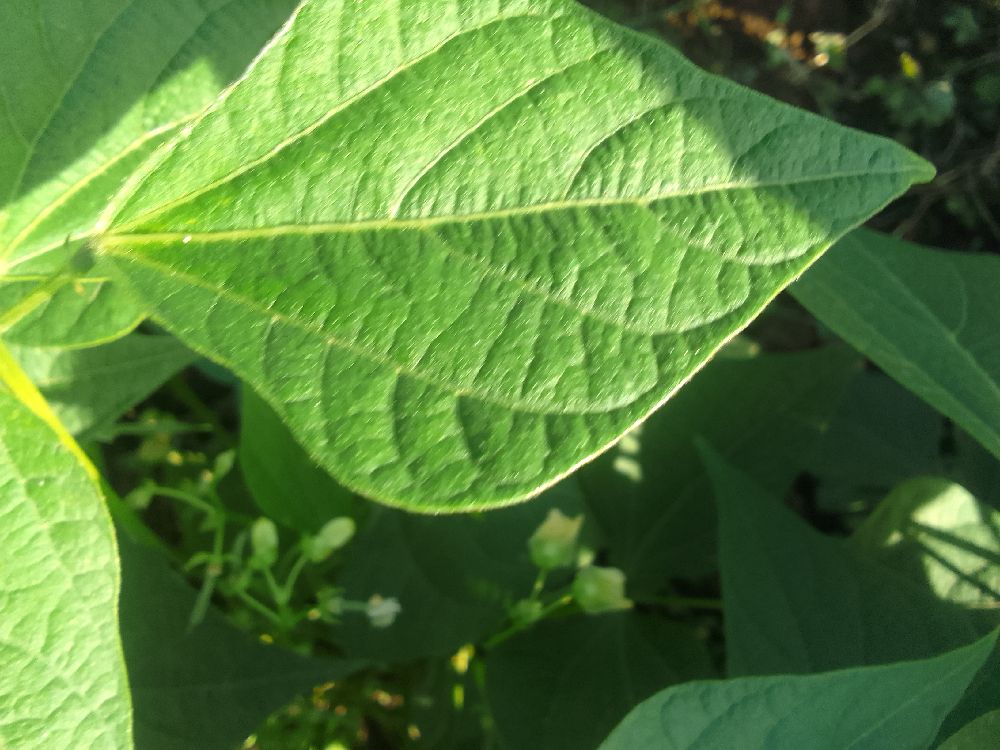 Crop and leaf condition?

common bean, healthy
